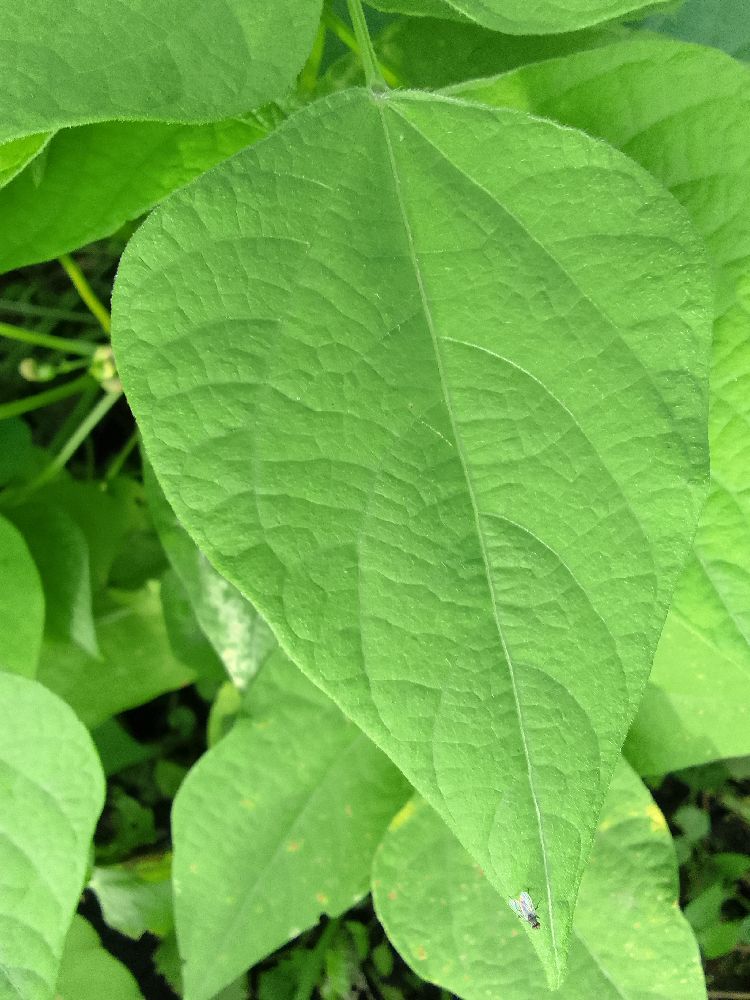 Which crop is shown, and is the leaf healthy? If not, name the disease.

common bean, healthy
